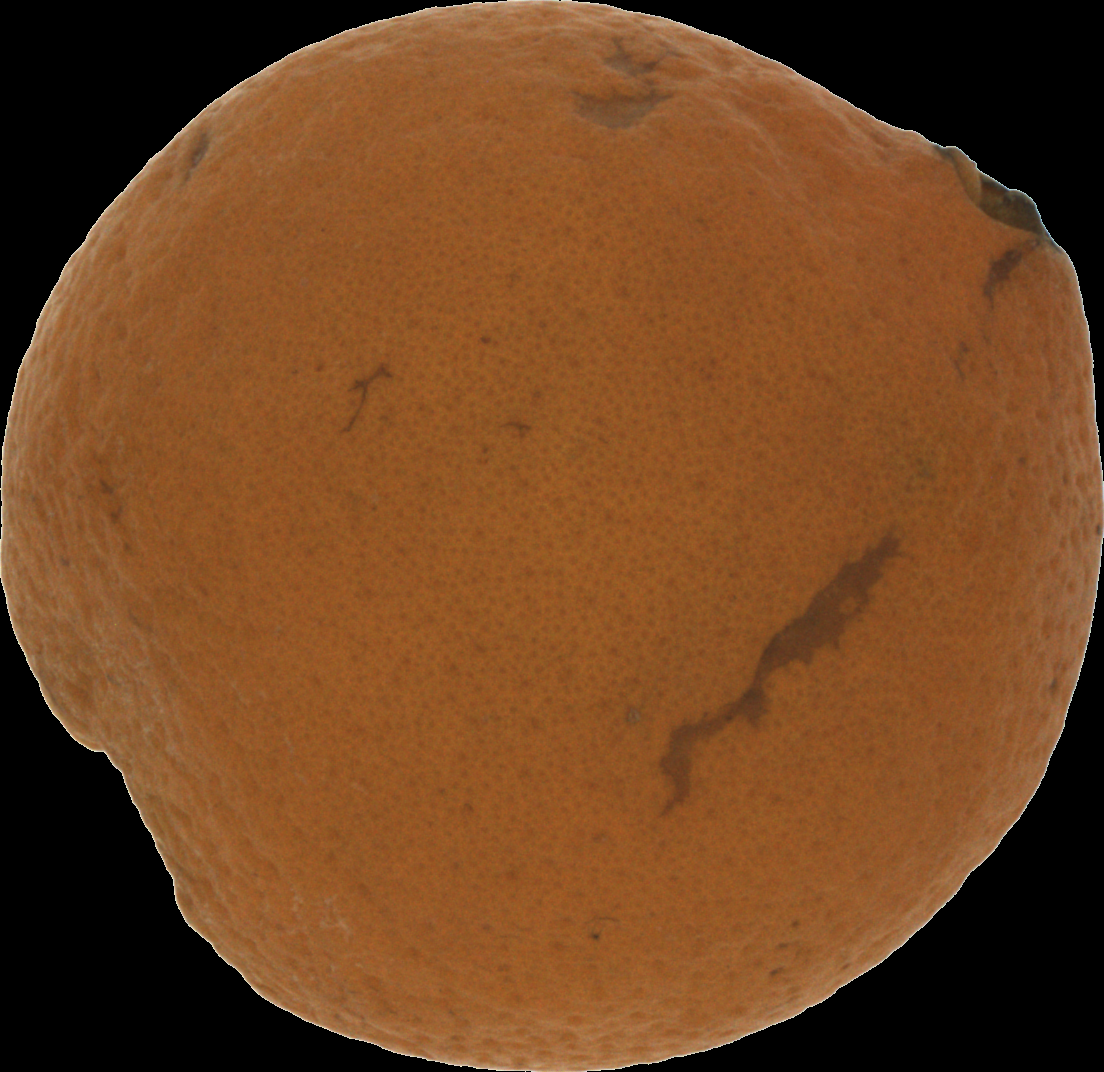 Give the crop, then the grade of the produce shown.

orange, bad
